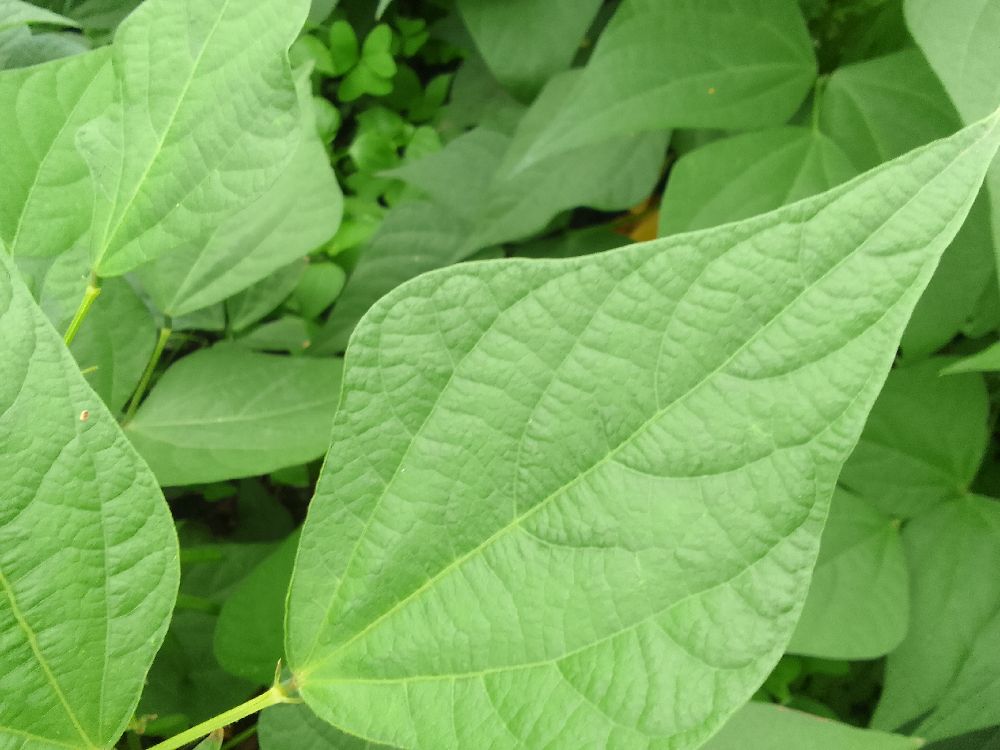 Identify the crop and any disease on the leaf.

common bean, healthy
